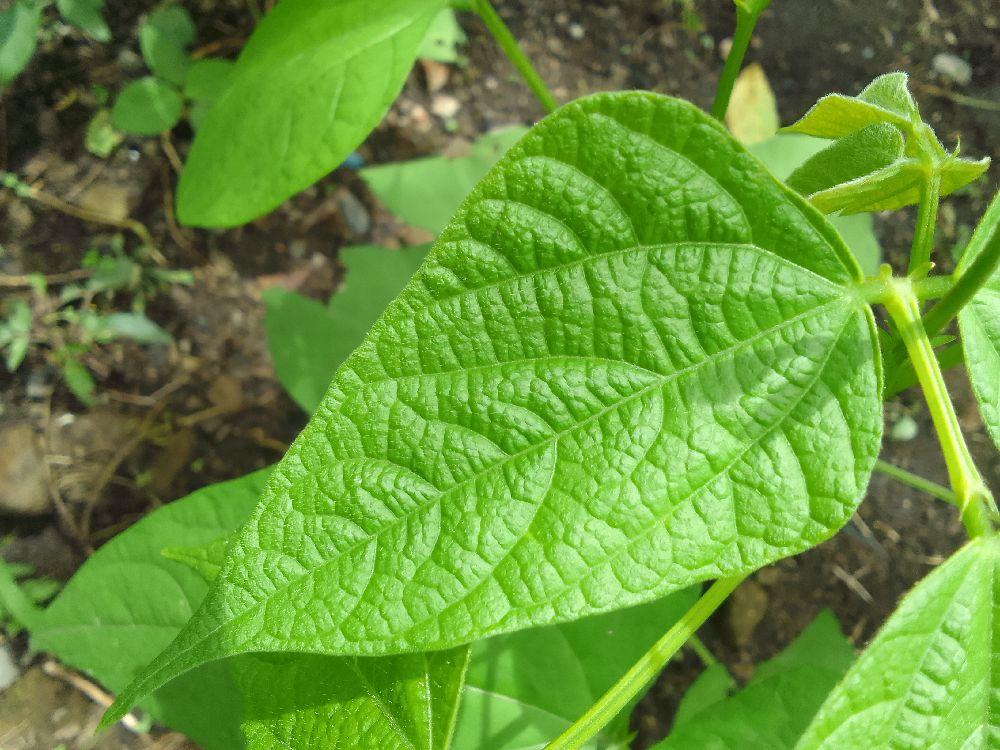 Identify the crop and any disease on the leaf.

common bean, healthy
